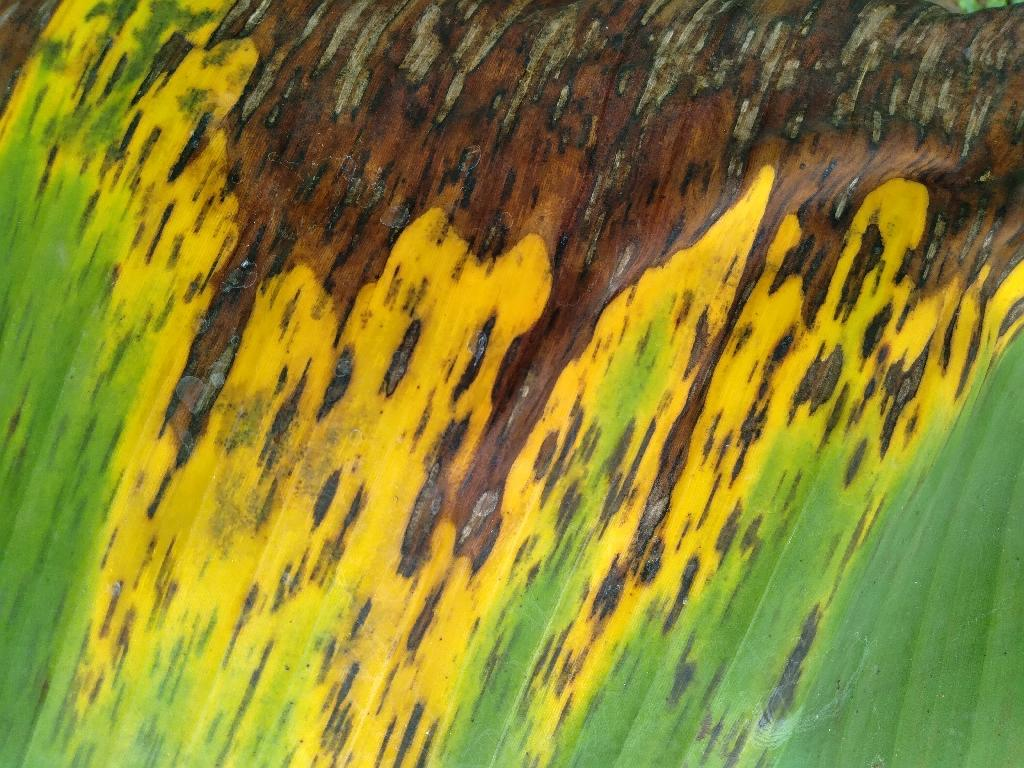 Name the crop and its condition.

banana, black sigatoka
